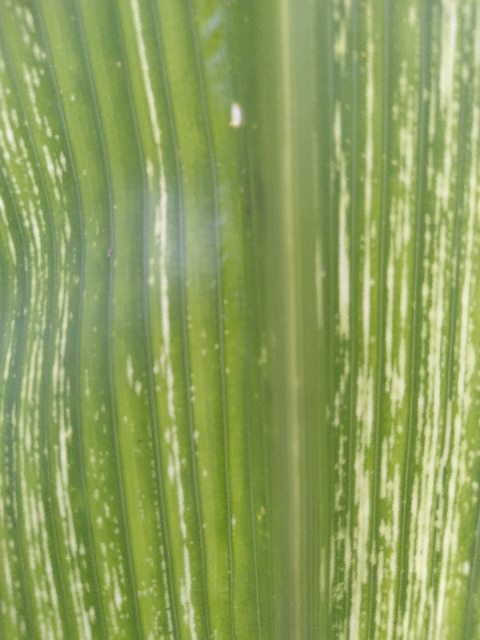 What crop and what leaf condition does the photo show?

maize, maize streak virus
